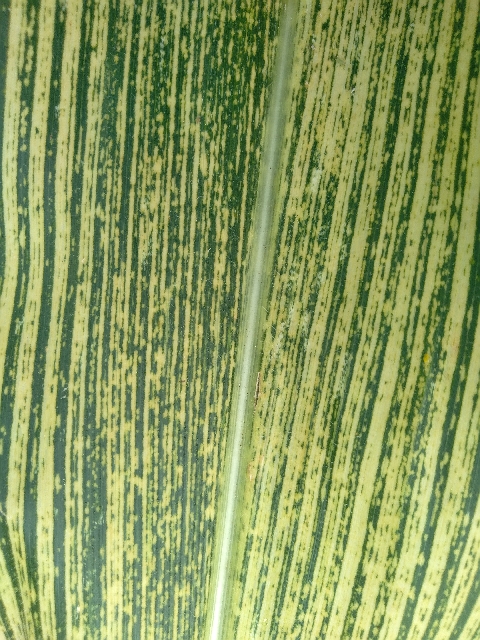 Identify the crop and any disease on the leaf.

maize, maize streak virus
